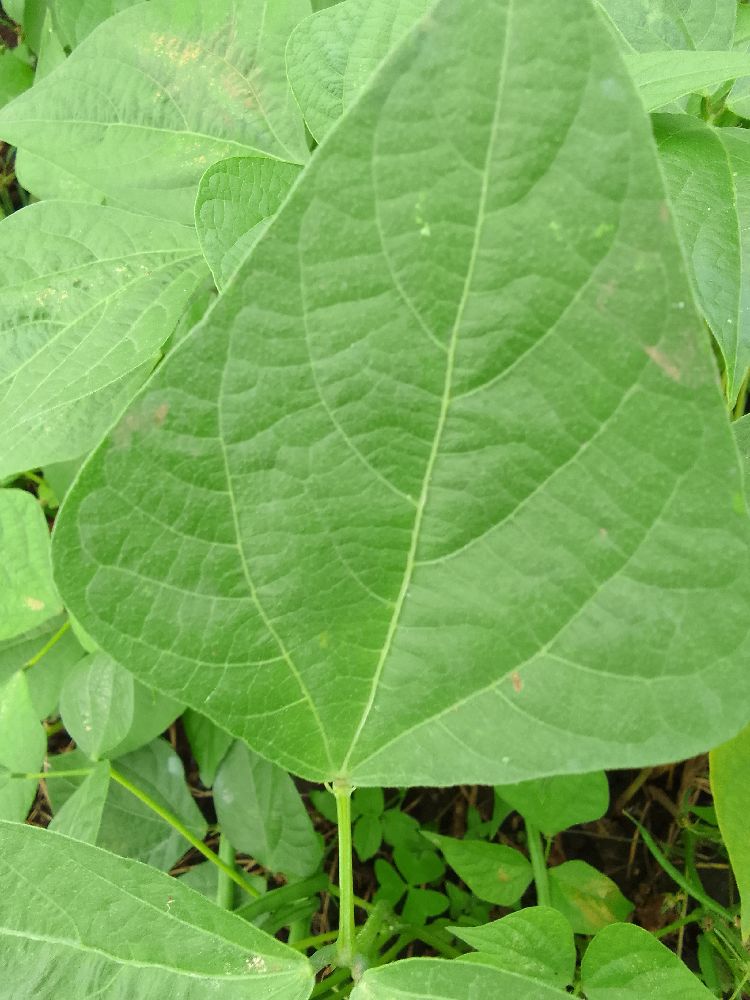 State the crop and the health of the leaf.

common bean, healthy
